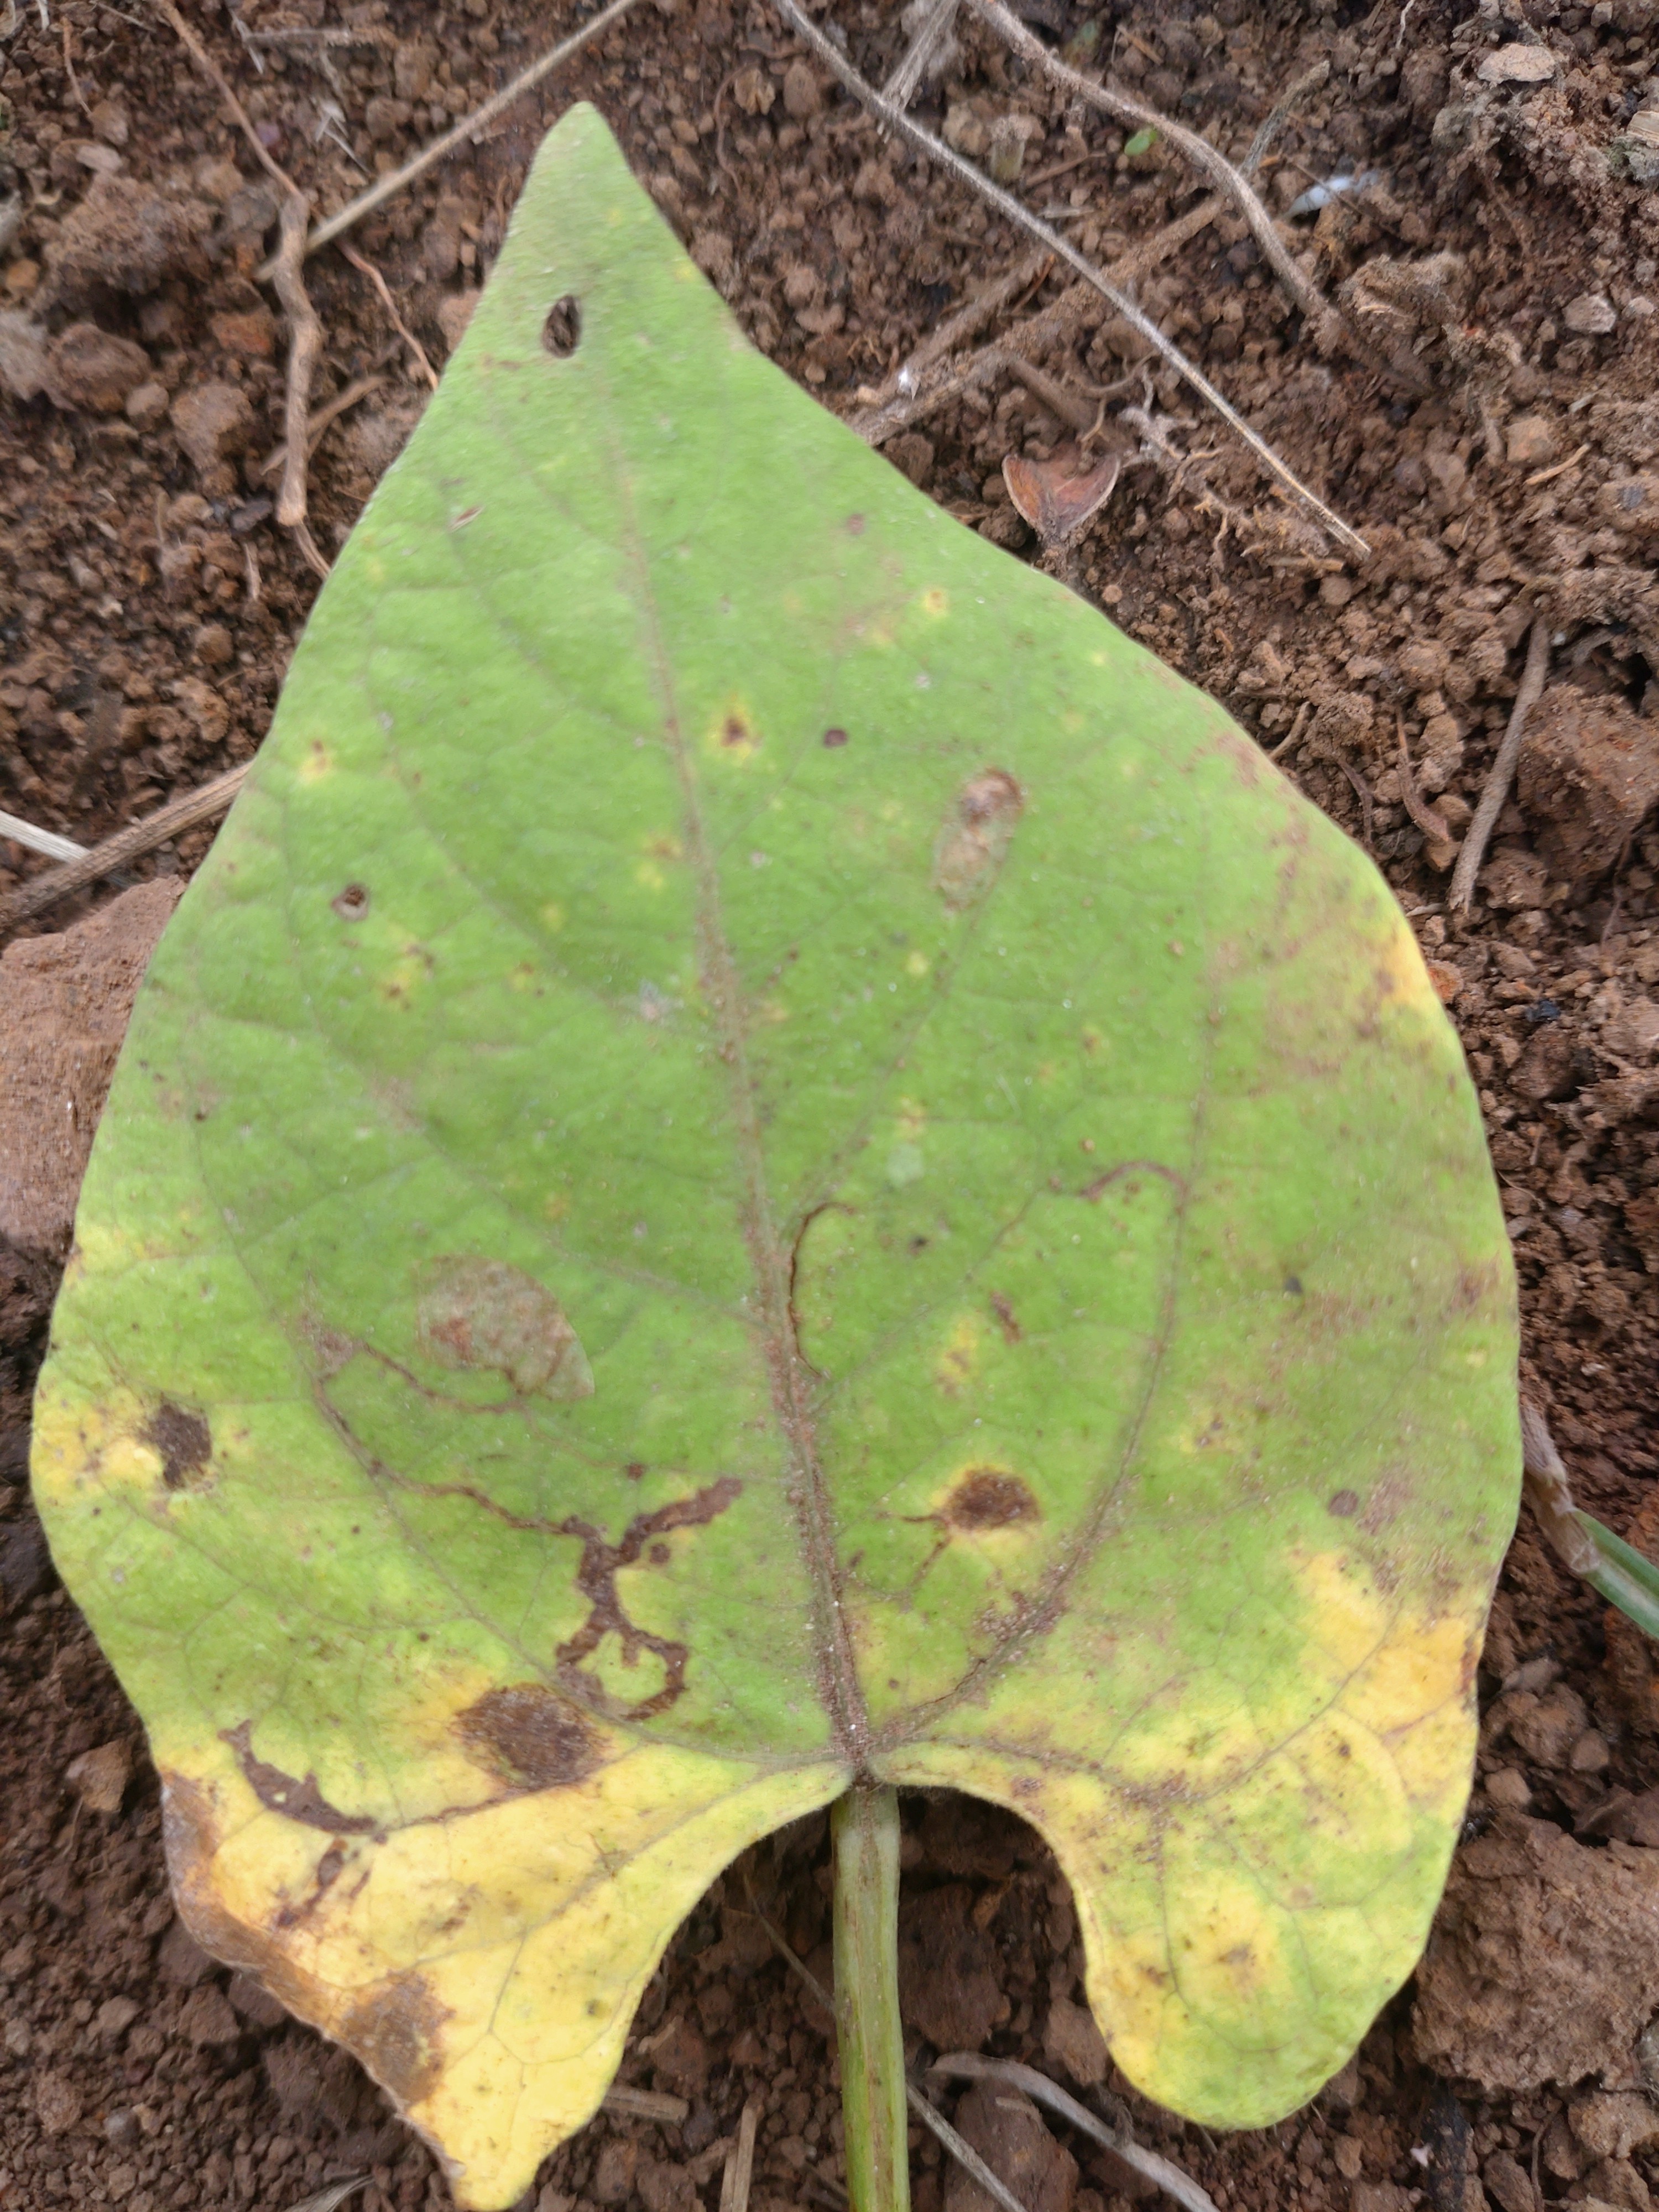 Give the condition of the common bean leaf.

rust
